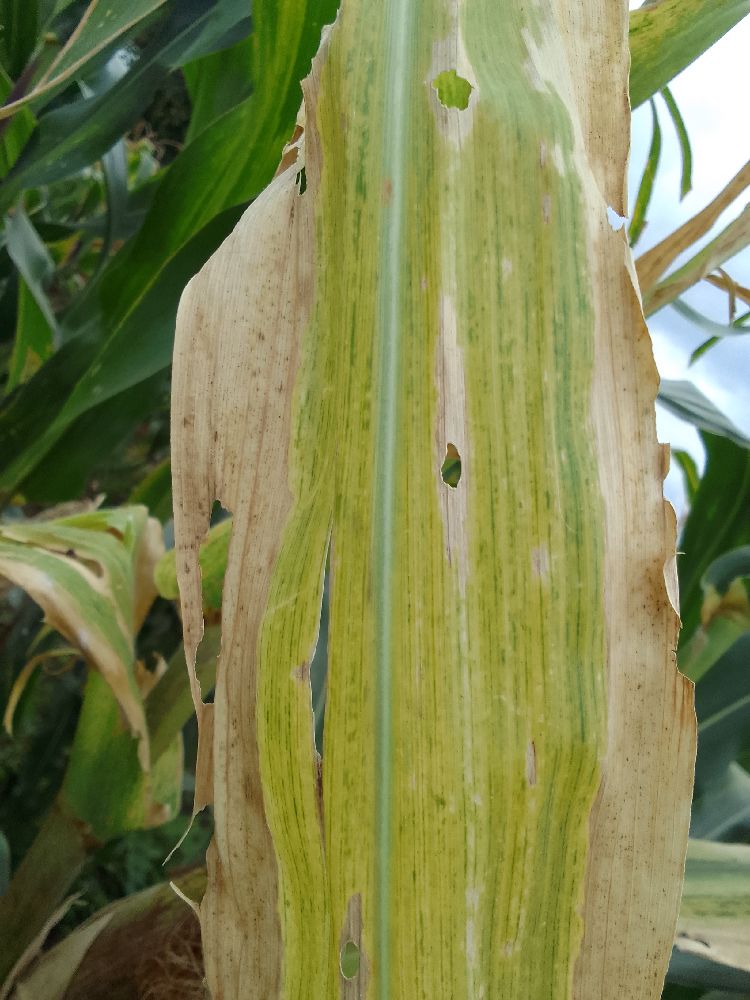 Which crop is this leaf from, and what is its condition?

maize, maize lethal necrosis
